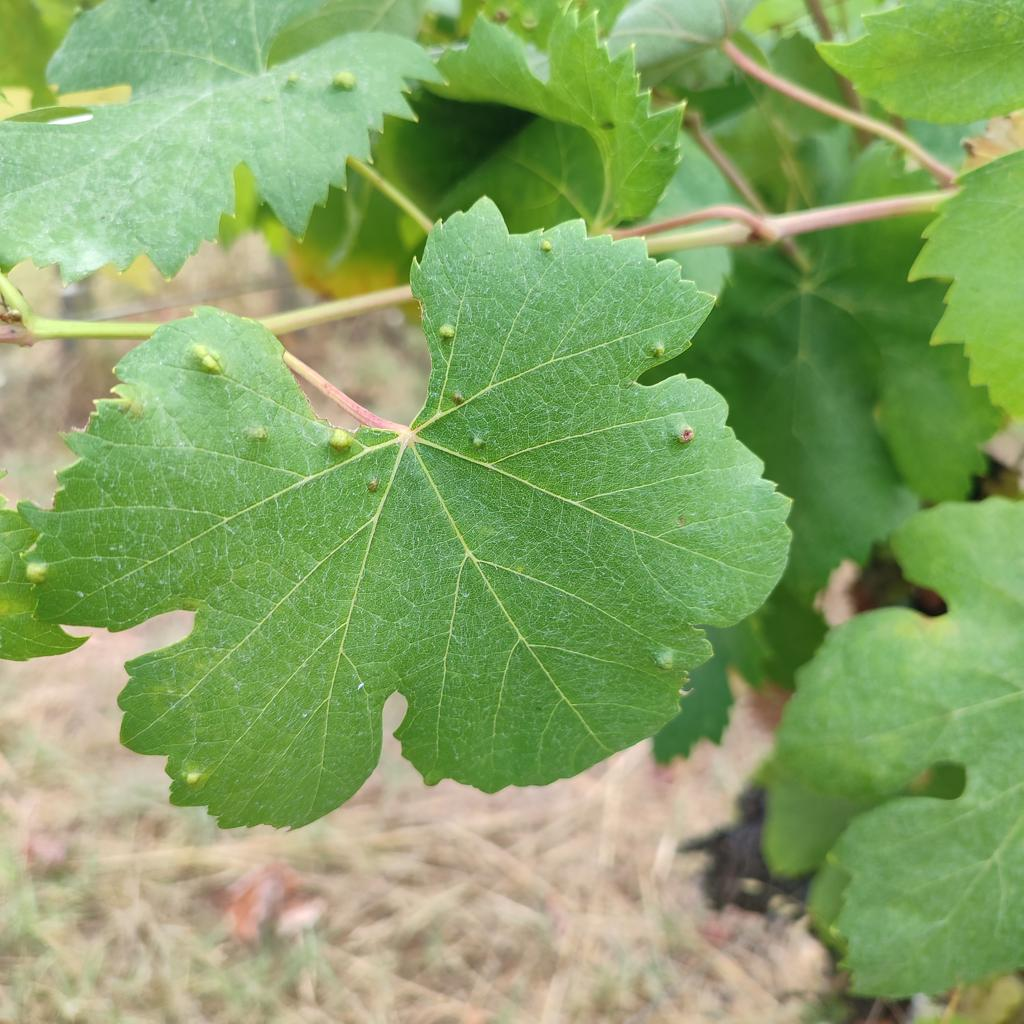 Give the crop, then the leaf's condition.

grapevine, erineum mite
